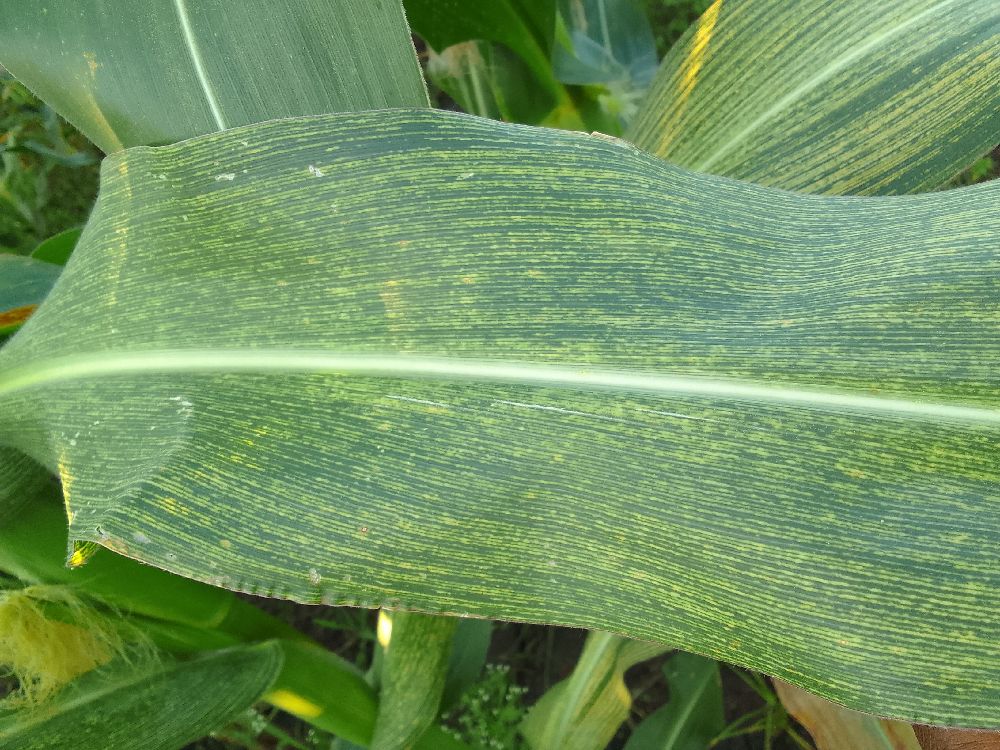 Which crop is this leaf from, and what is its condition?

maize, maize streak virus
